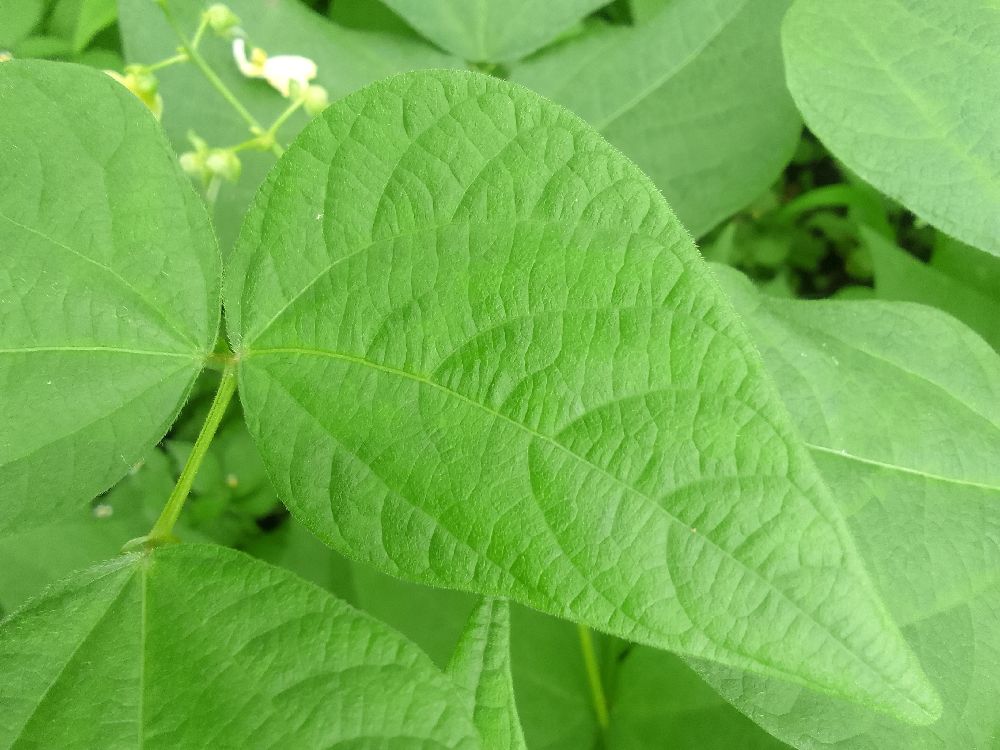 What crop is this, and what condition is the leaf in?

common bean, healthy
